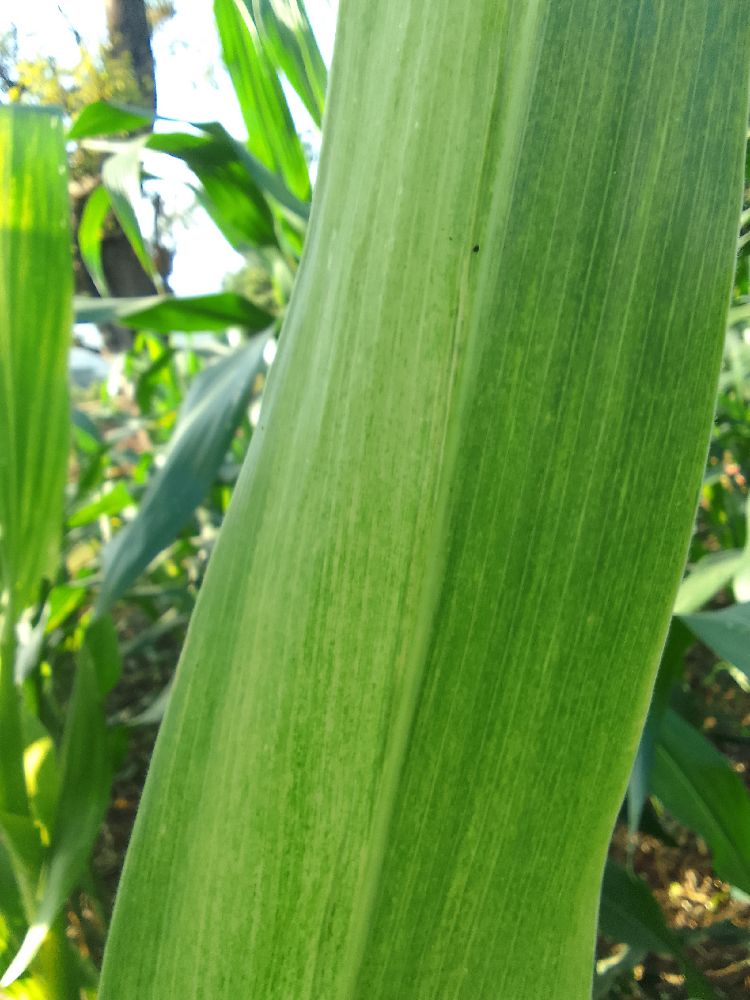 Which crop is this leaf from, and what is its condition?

maize, maize lethal necrosis
